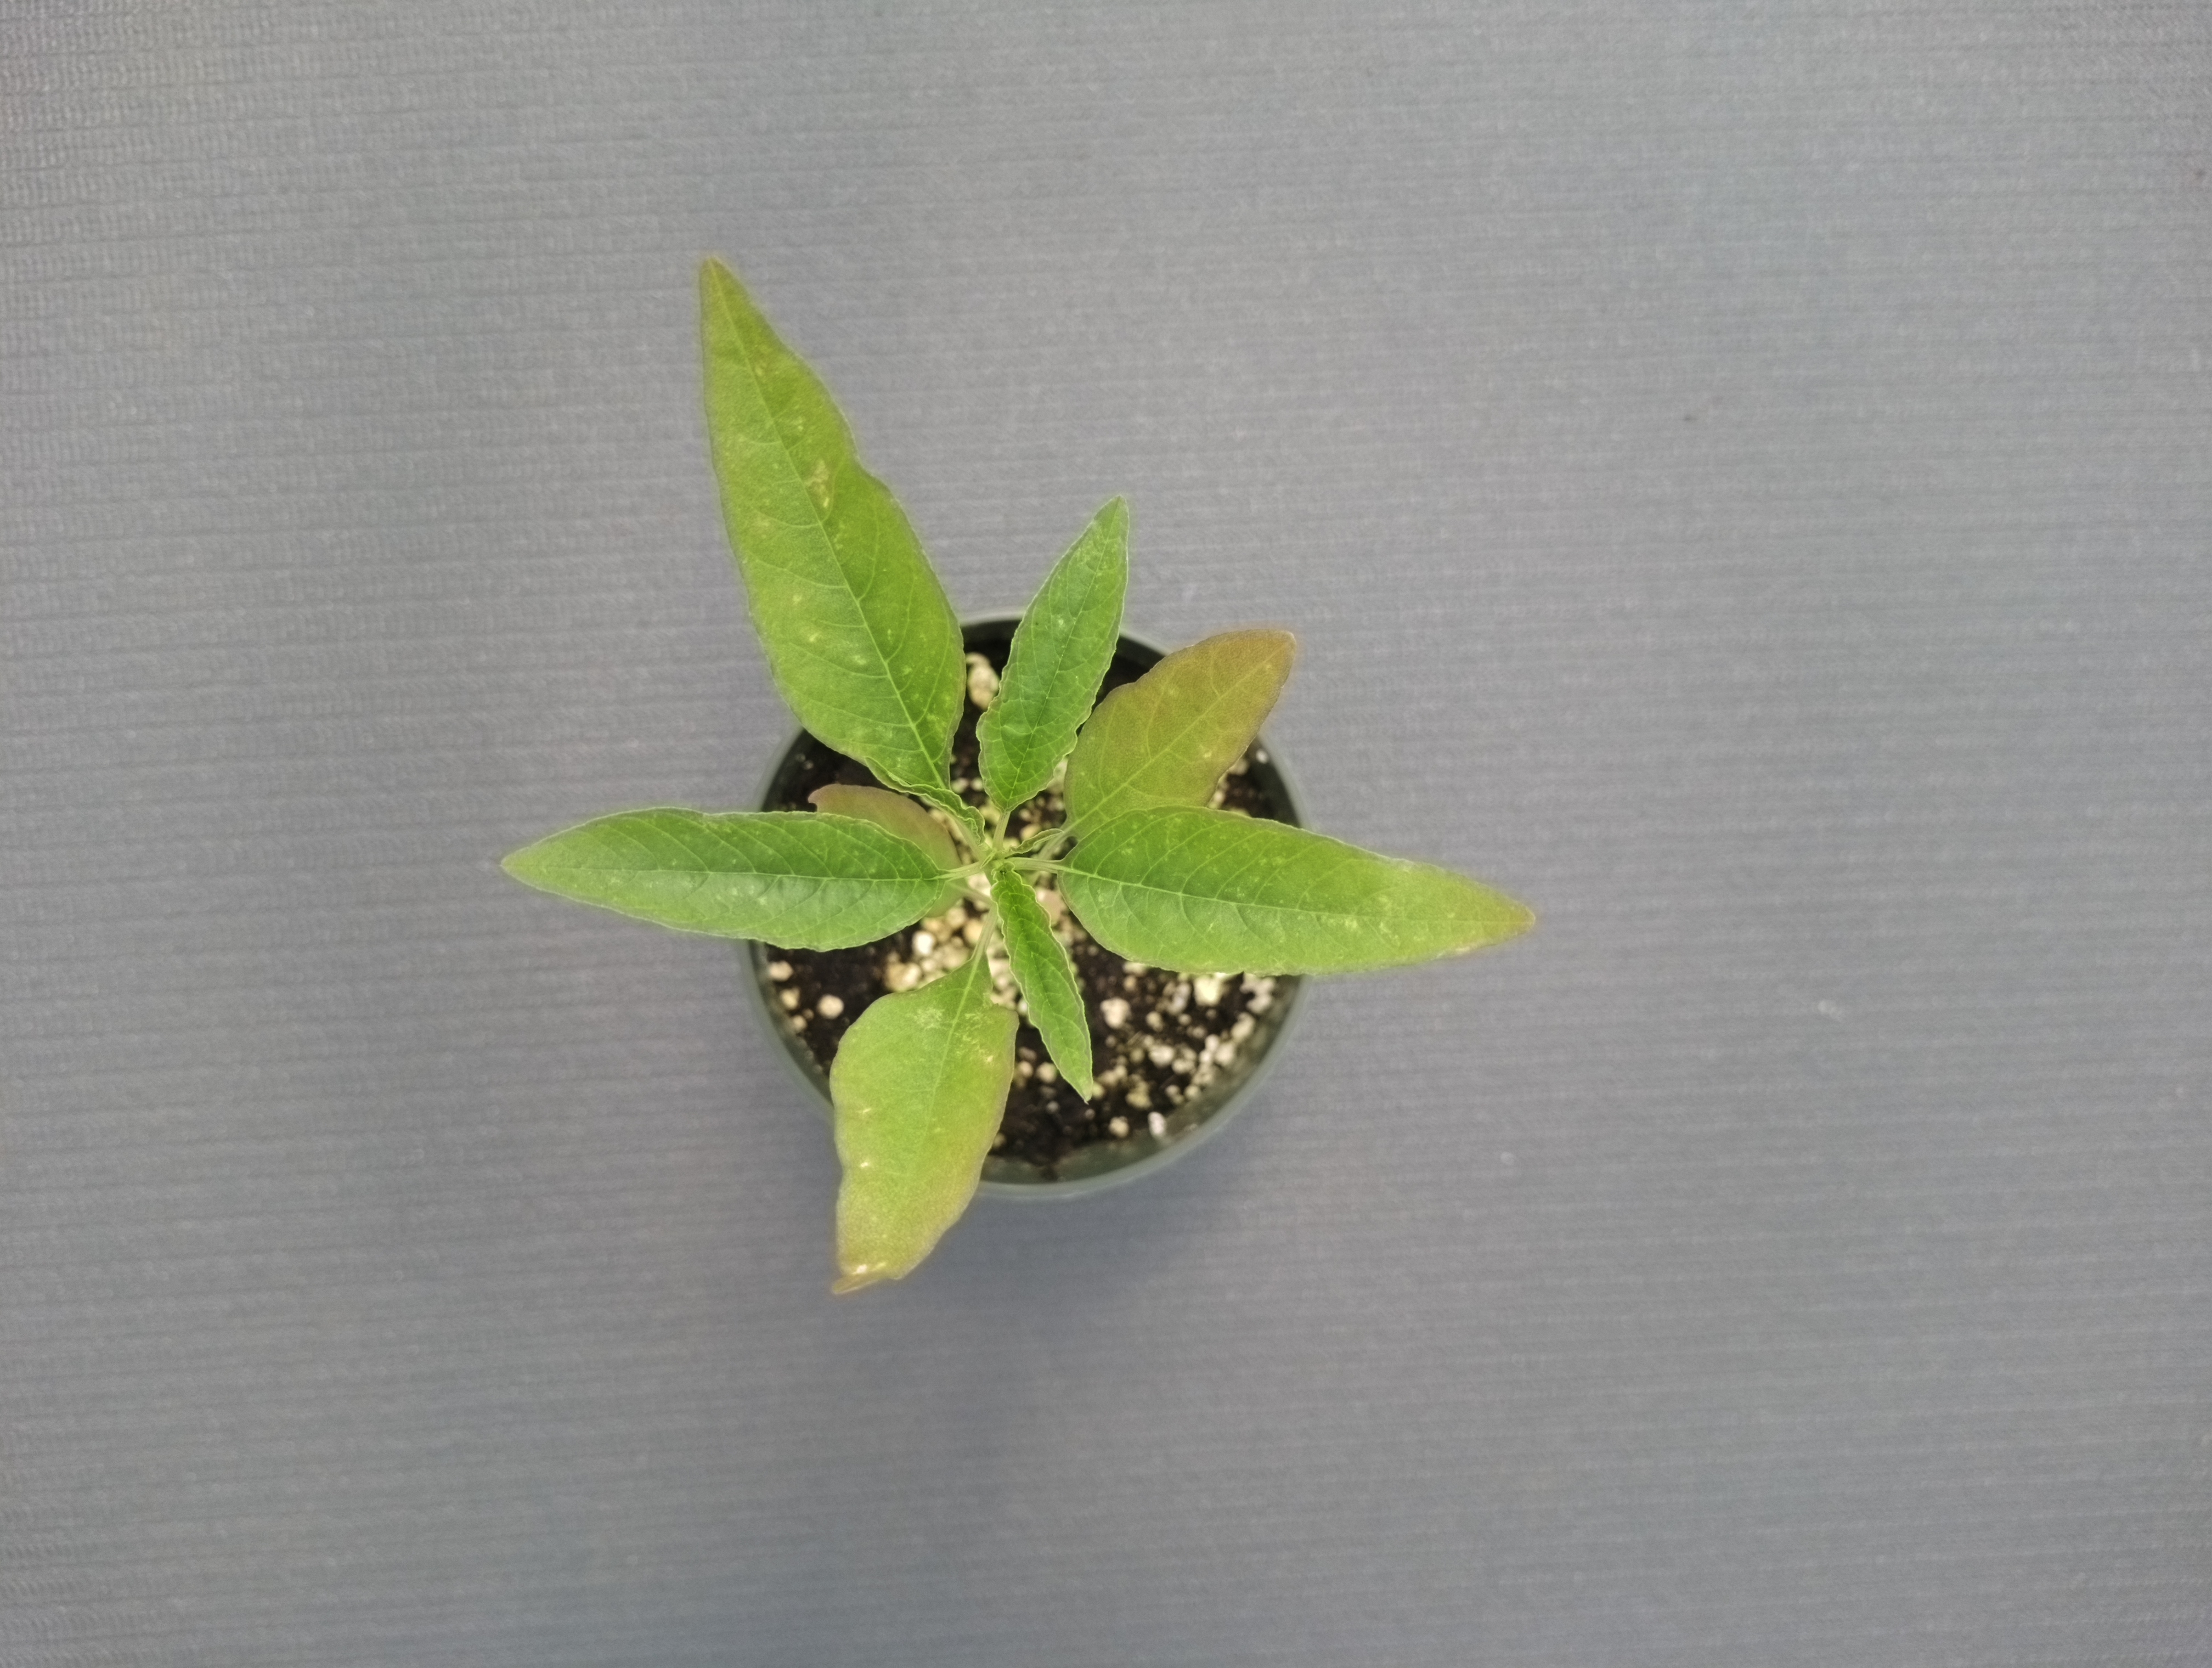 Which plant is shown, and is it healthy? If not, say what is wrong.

waterhemp, healthy untreated
